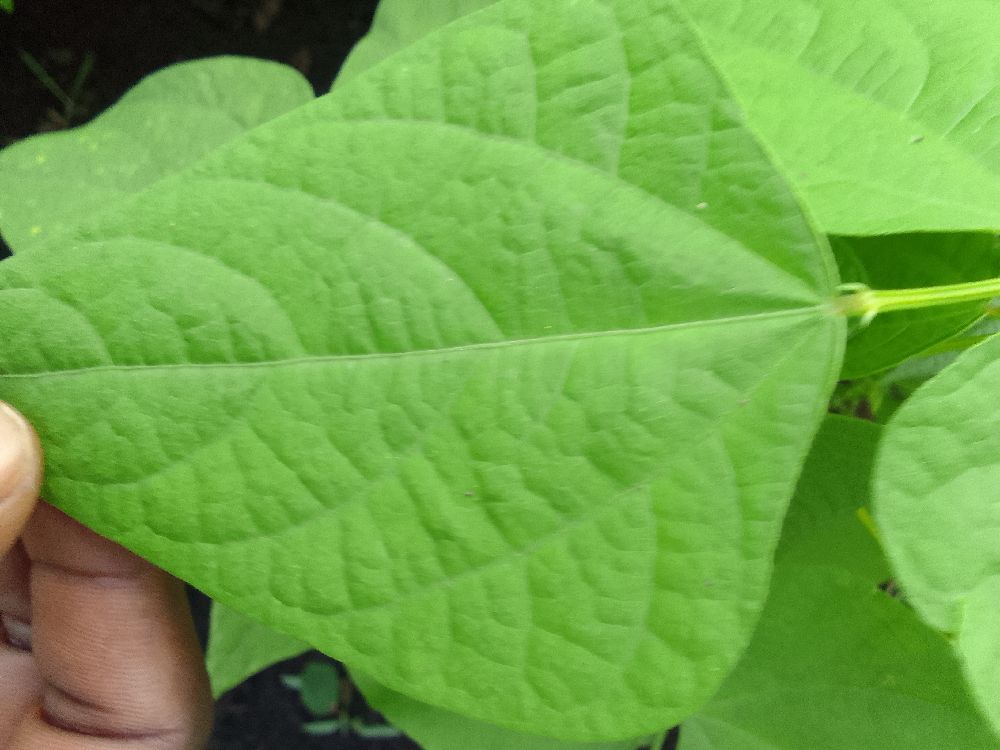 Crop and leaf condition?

common bean, healthy
